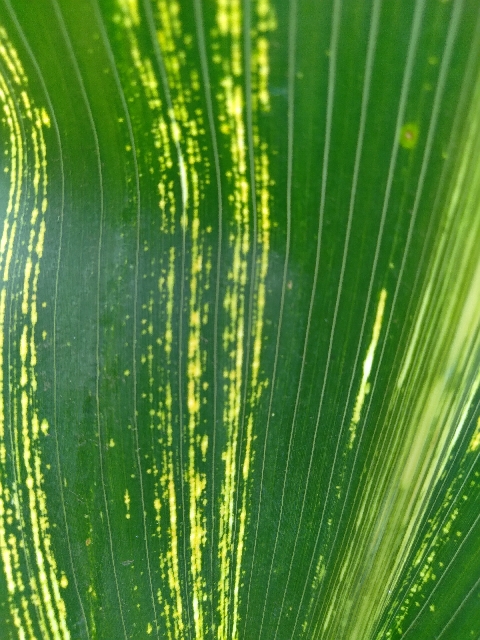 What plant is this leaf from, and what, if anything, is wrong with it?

maize, maize streak virus
